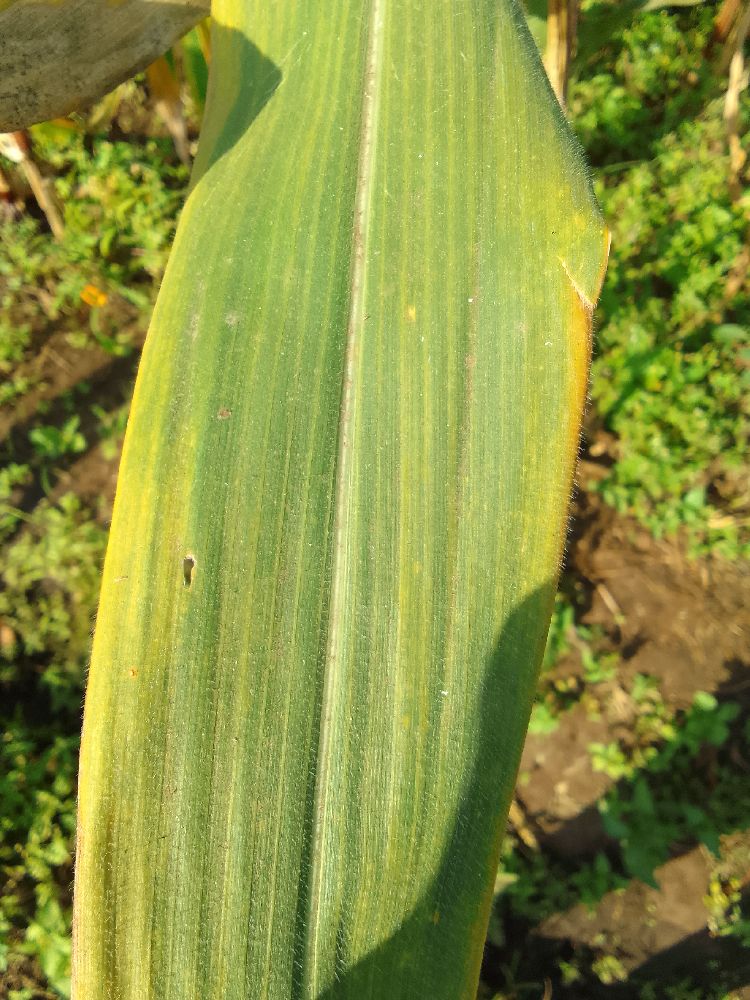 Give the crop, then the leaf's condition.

maize, maize lethal necrosis
